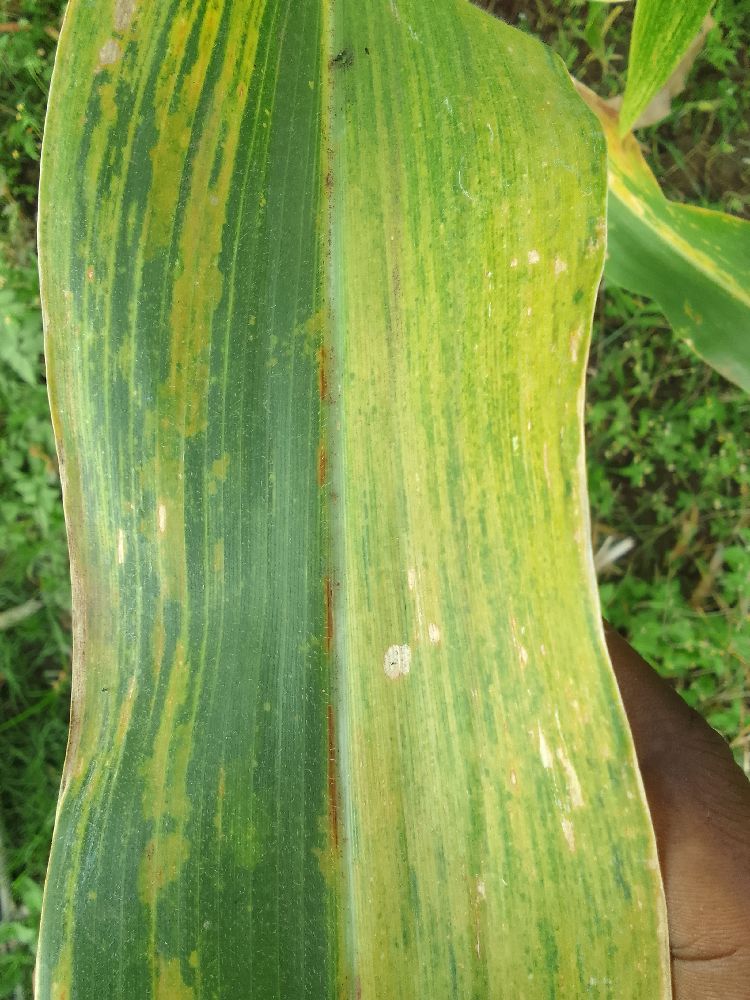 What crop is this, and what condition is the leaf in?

maize, maize lethal necrosis
